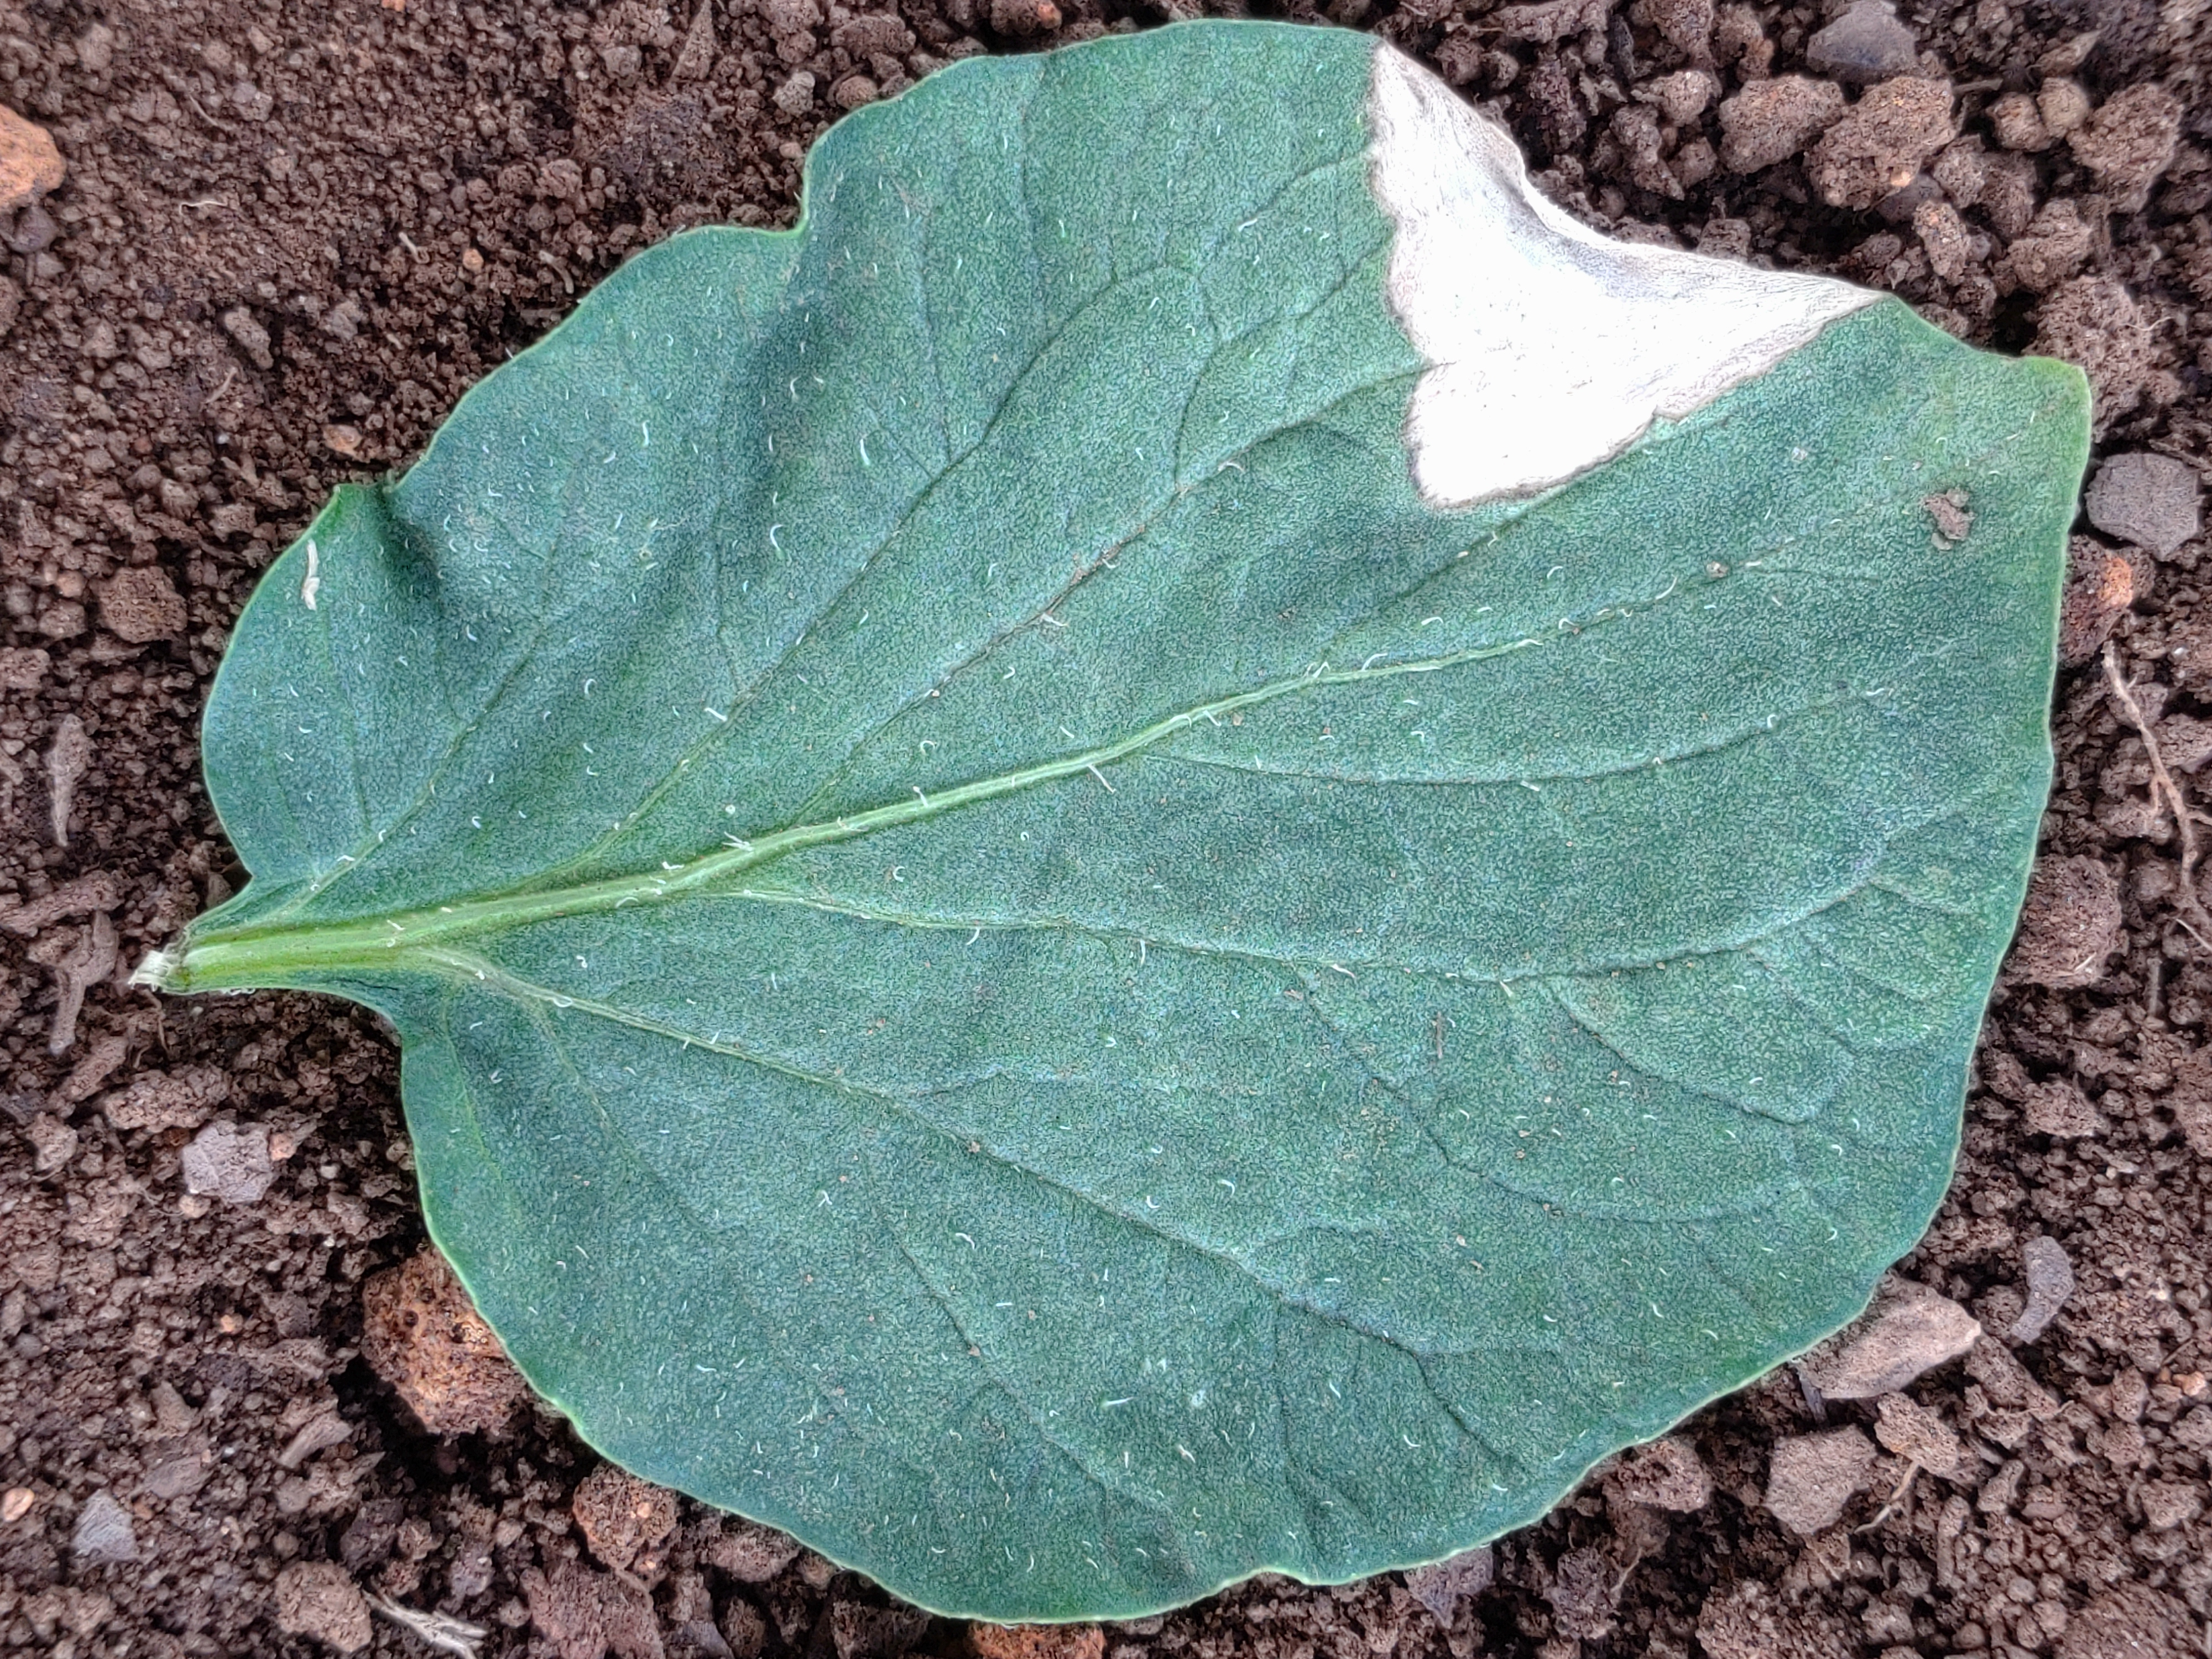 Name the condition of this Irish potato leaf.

early blight
